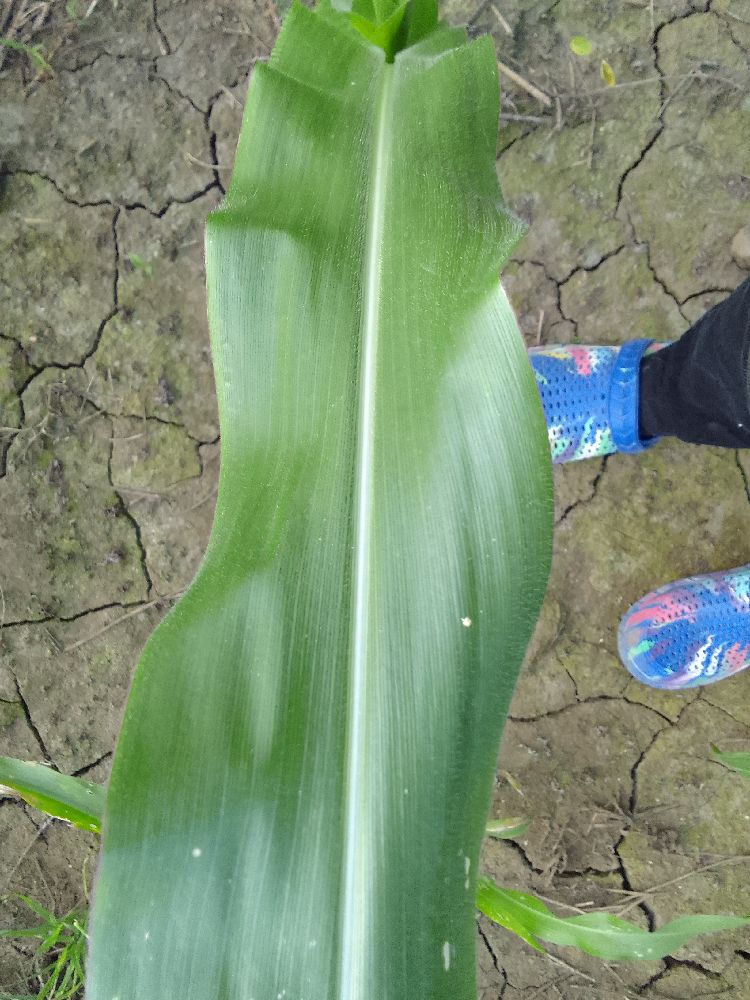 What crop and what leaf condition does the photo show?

maize, healthy
